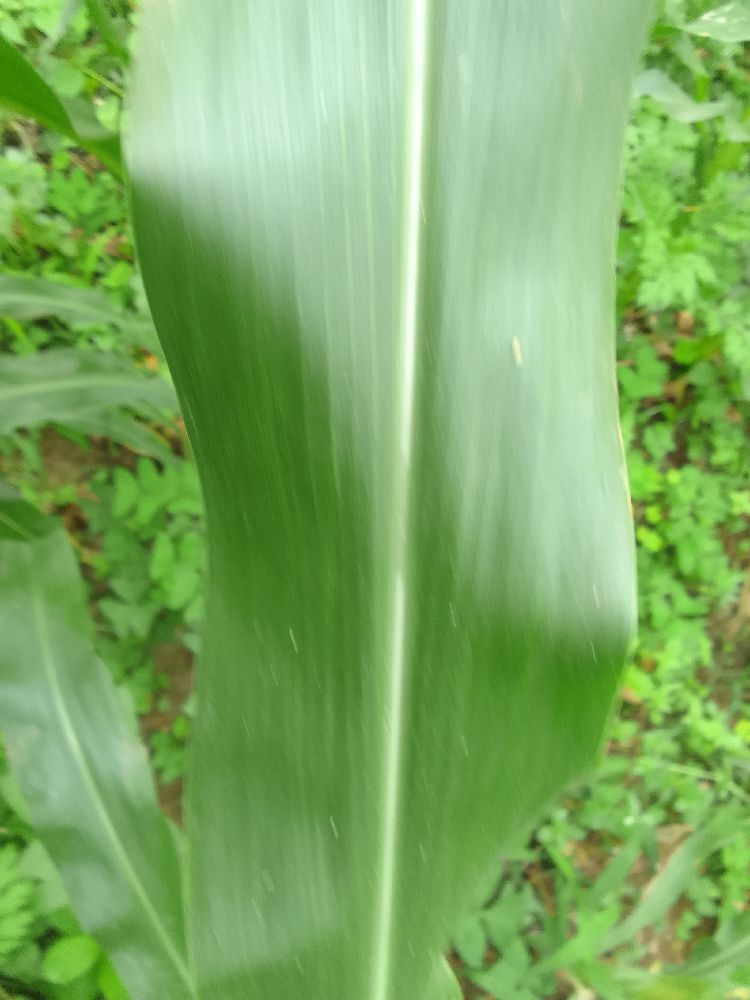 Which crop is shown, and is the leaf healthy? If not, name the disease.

maize, healthy
